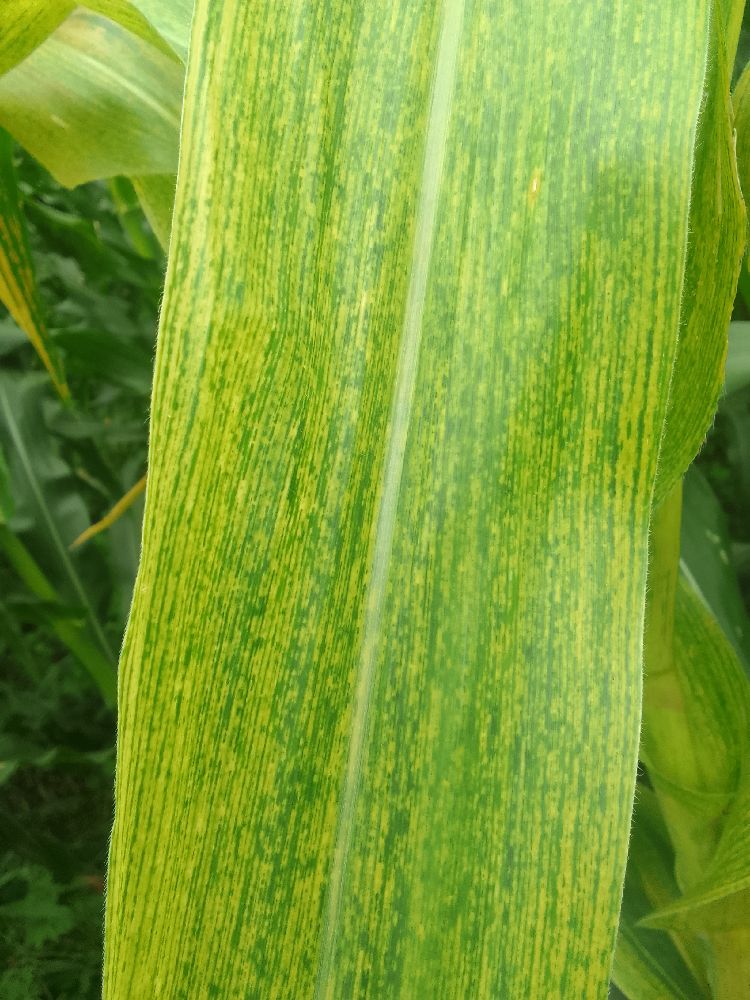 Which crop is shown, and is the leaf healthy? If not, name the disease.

maize, healthy
